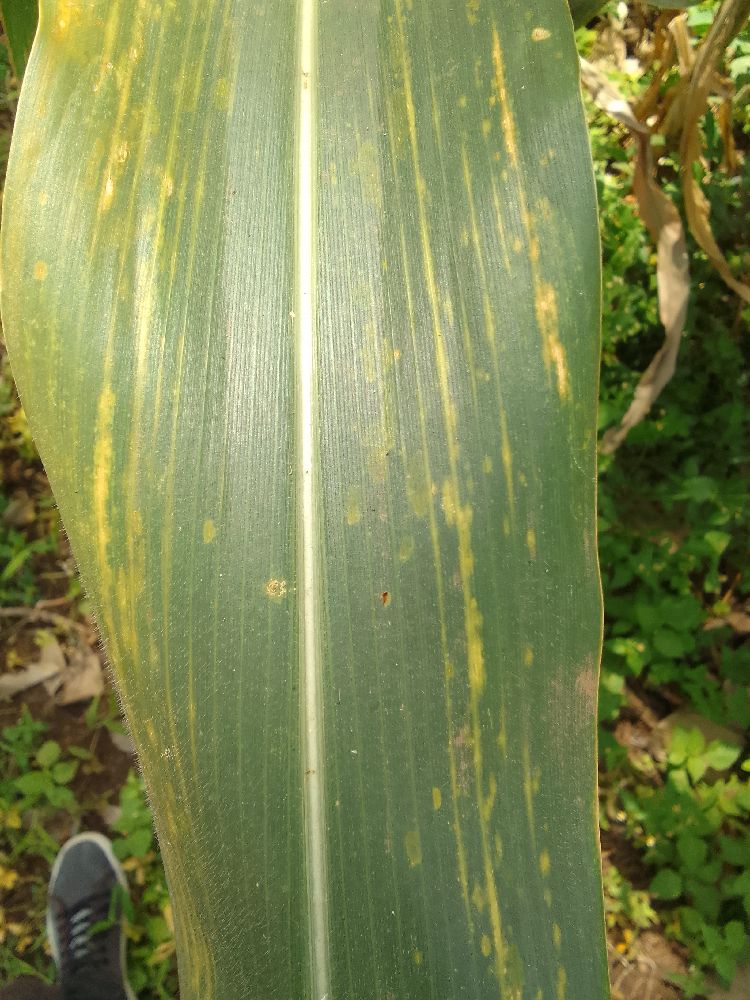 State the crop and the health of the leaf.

maize, maize lethal necrosis
